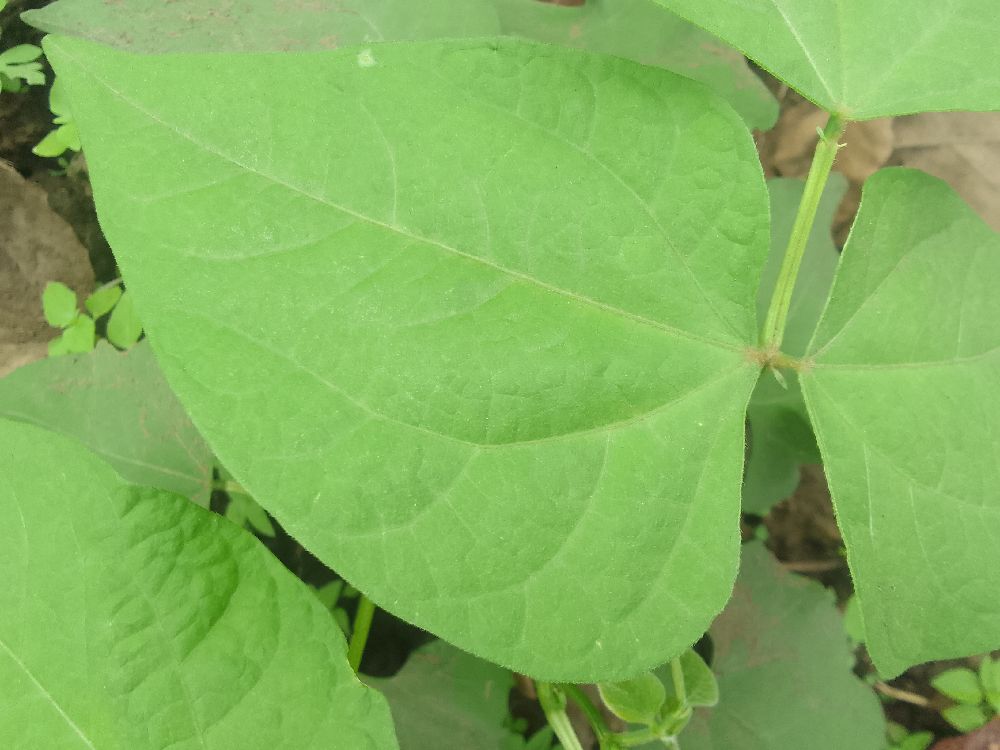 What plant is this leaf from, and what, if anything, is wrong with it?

common bean, healthy
